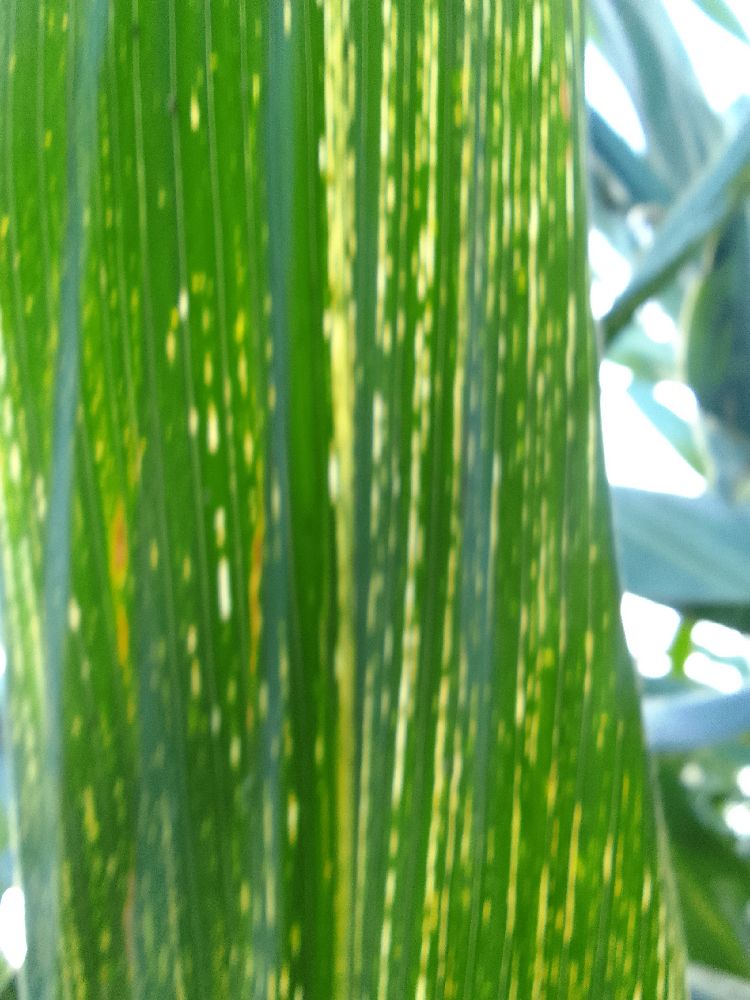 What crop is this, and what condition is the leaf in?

maize, maize streak virus
